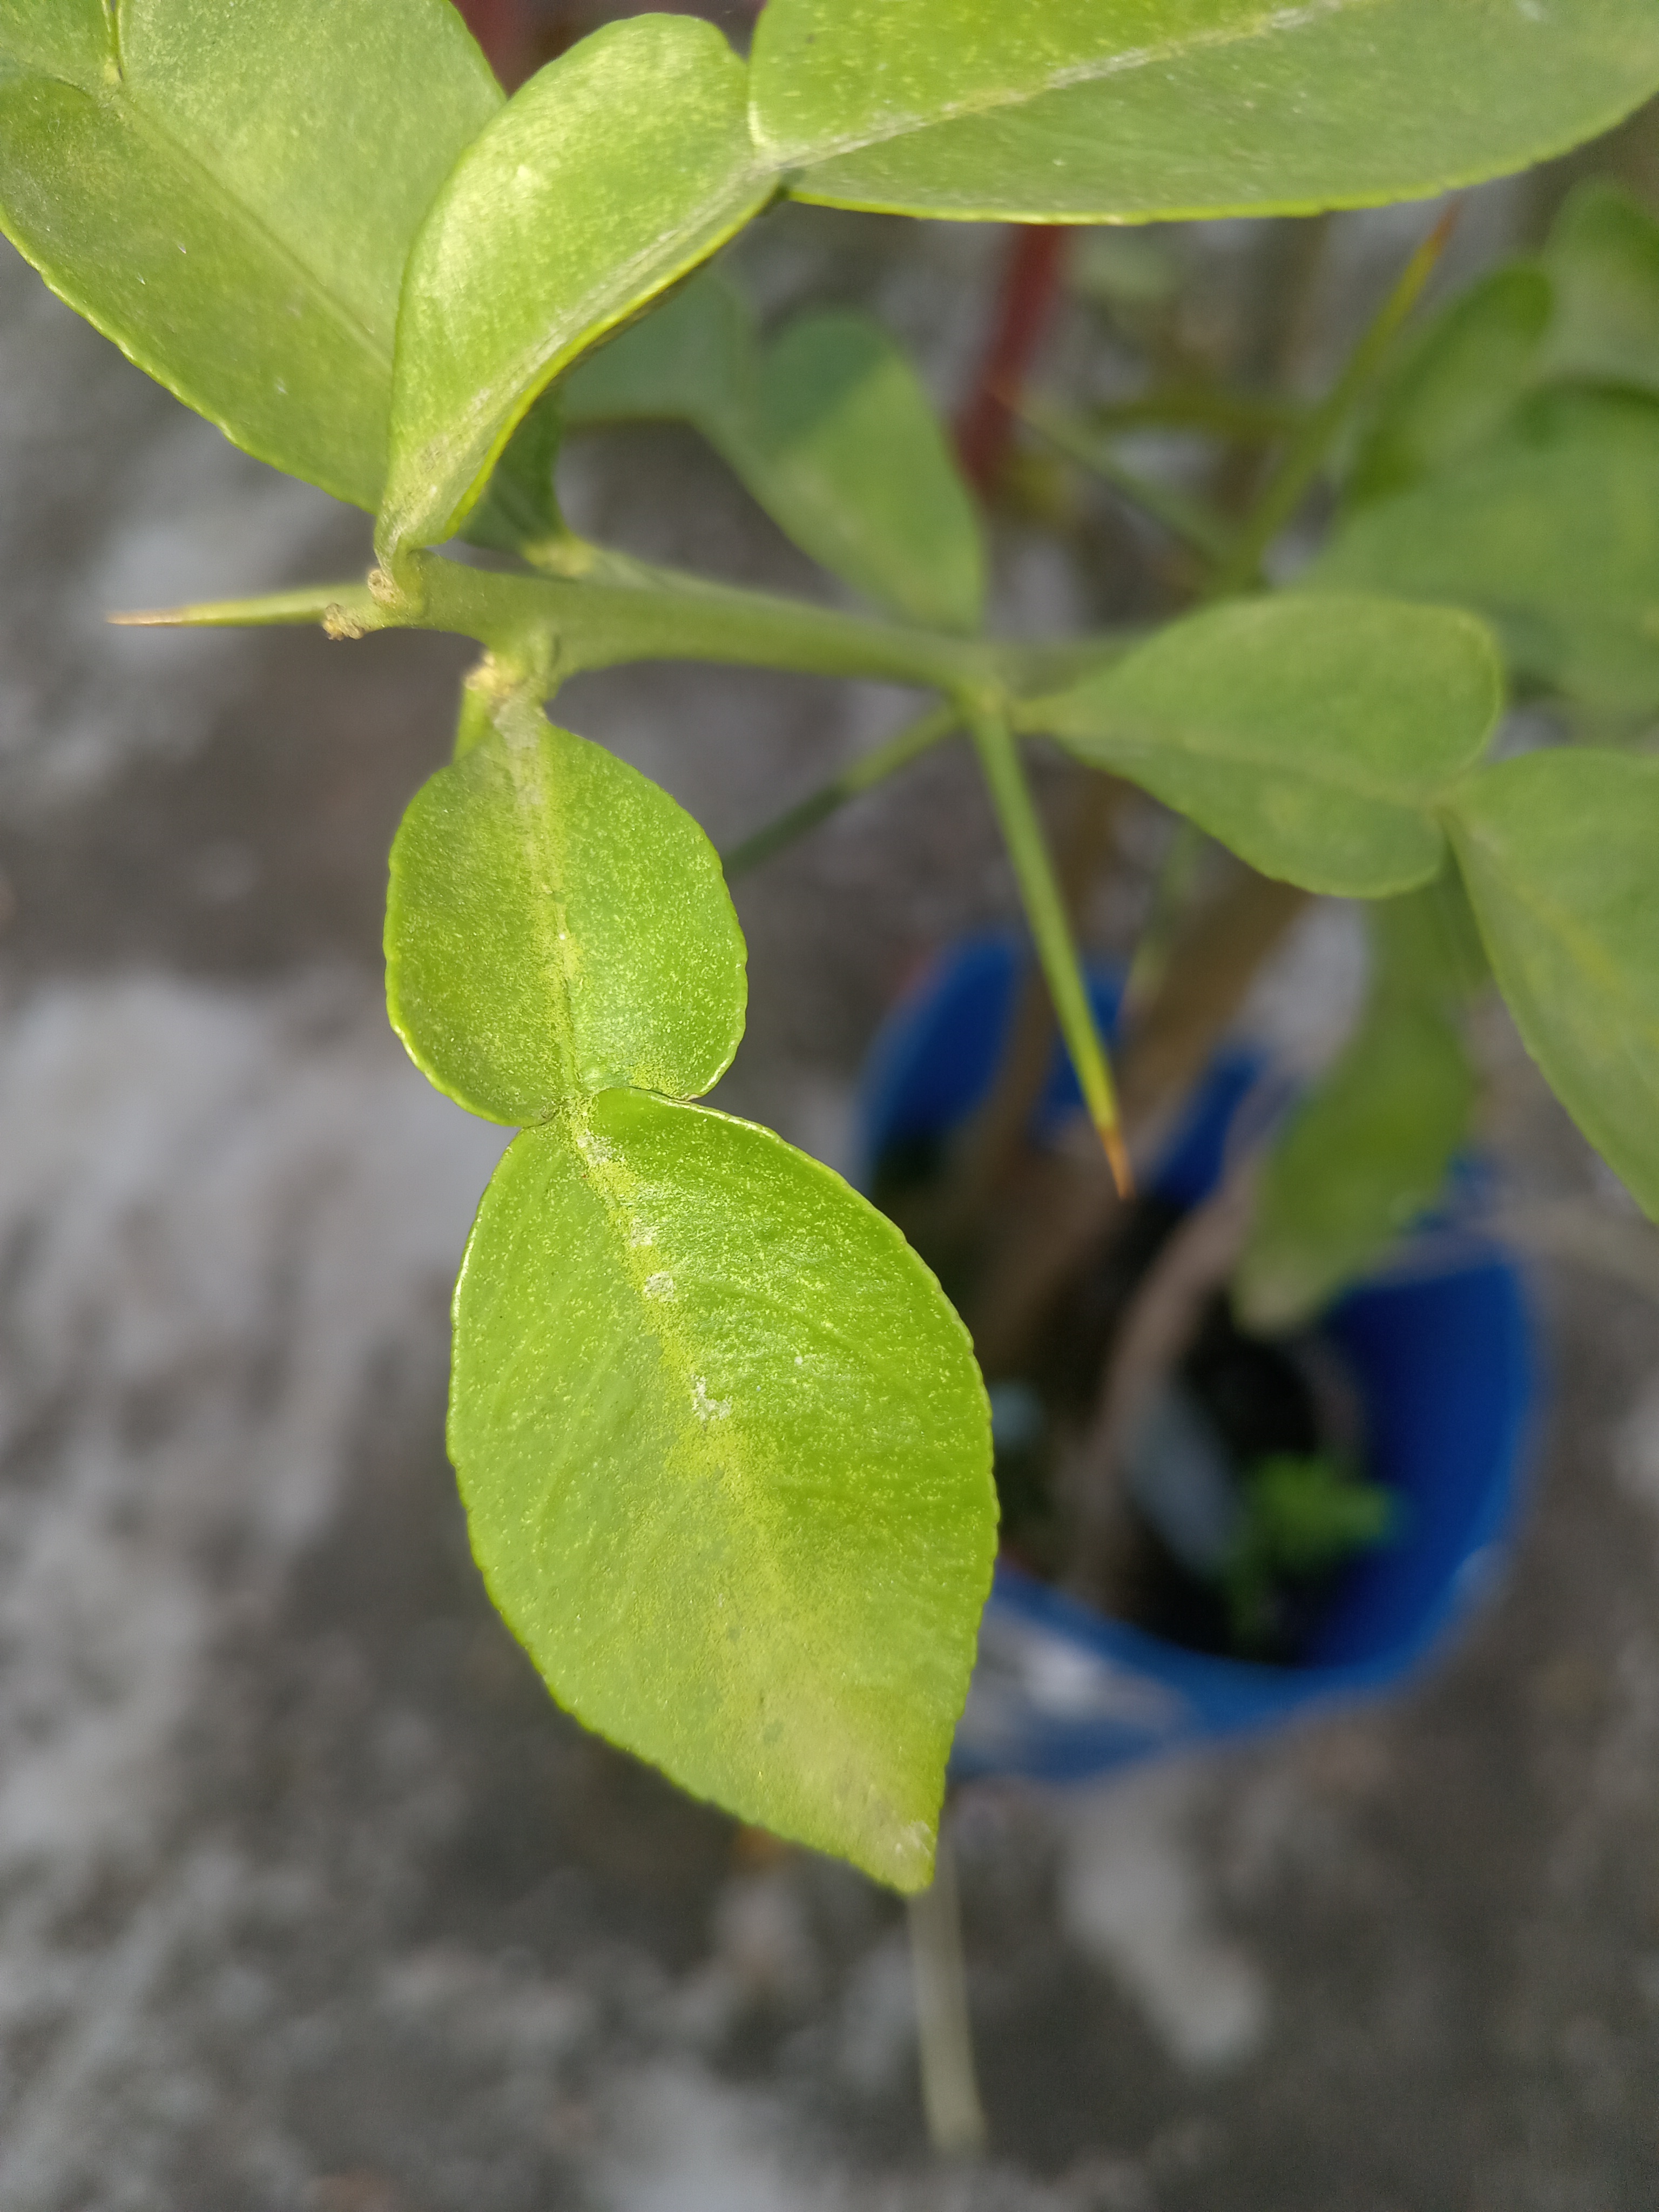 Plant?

lemon
